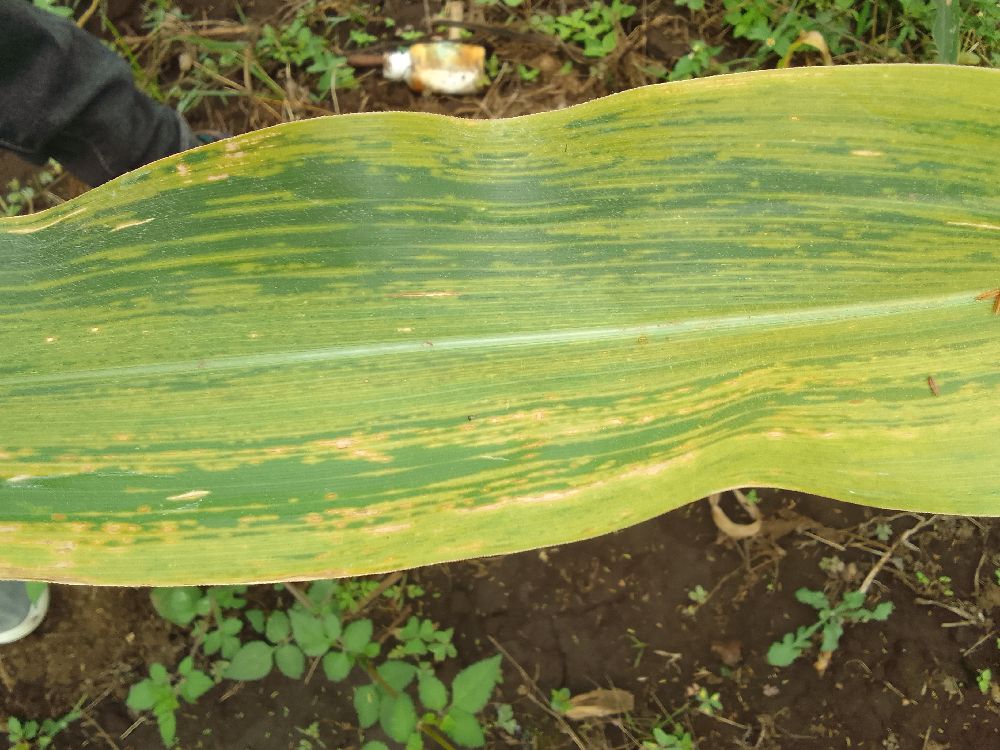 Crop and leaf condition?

maize, maize lethal necrosis
